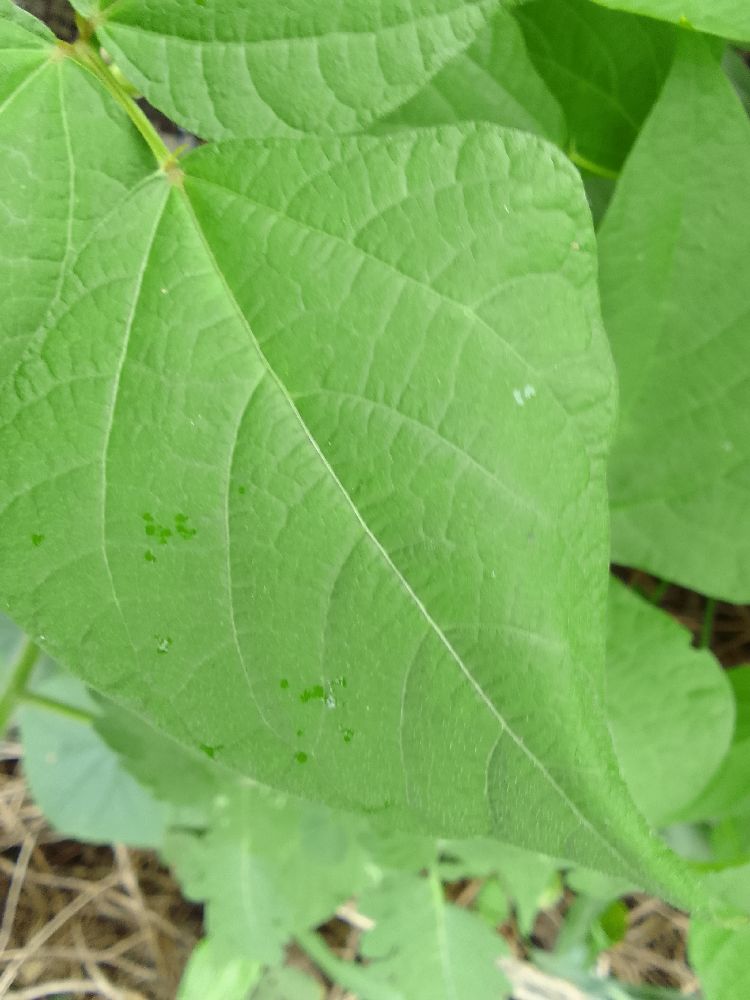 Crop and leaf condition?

common bean, healthy
